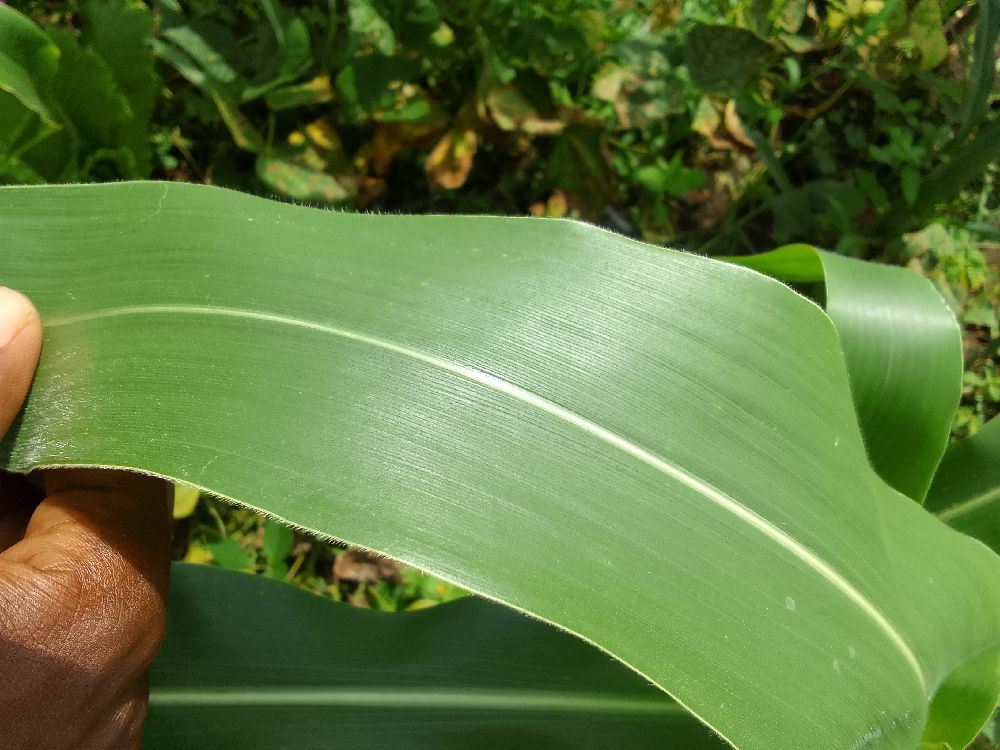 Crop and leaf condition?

maize, healthy
